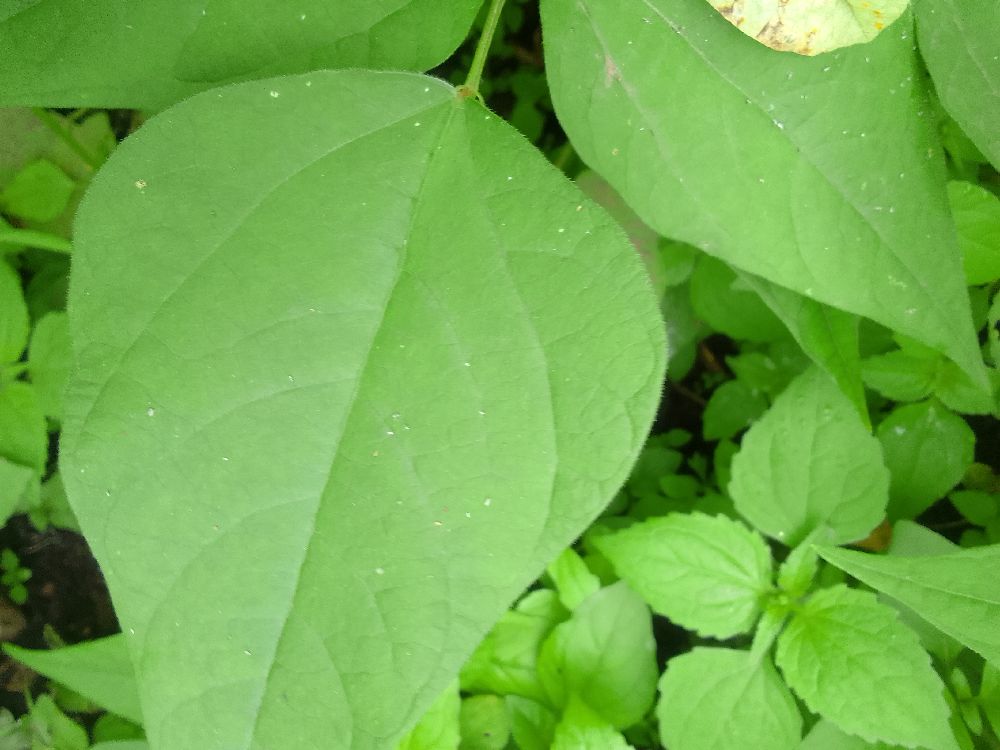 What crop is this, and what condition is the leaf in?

common bean, healthy
